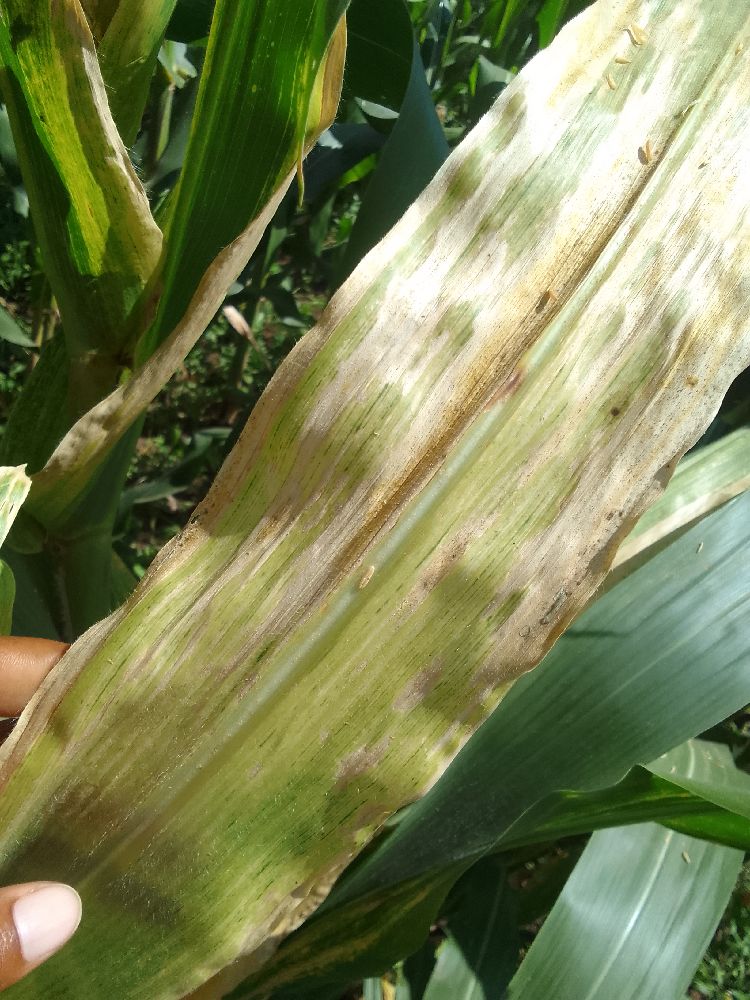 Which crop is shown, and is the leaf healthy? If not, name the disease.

maize, maize lethal necrosis
